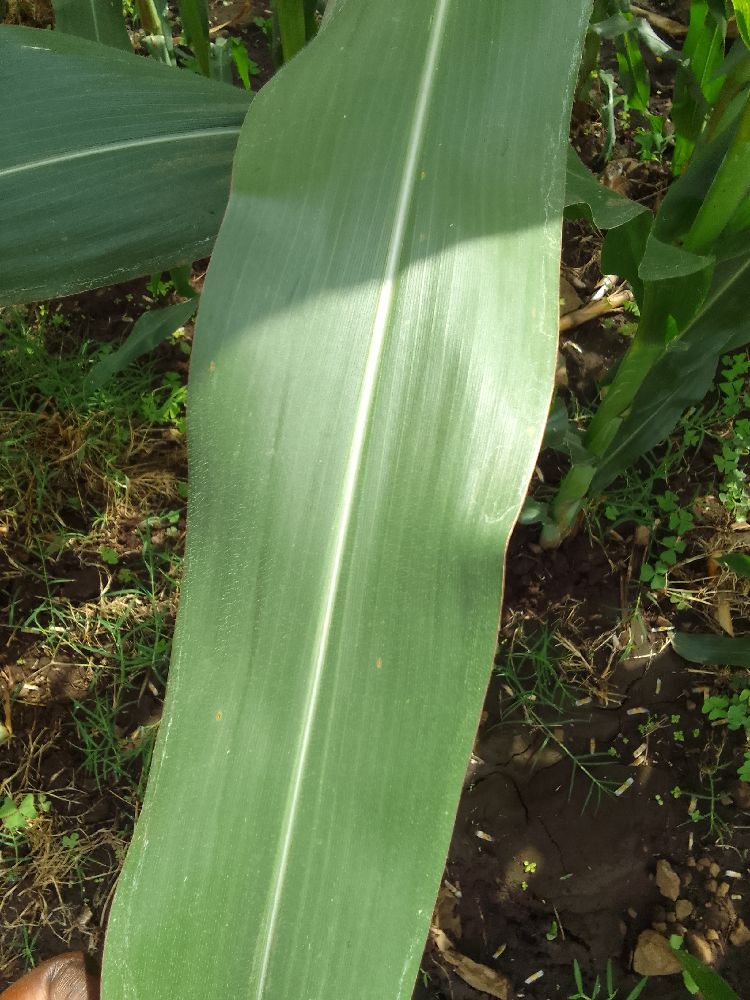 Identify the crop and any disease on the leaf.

maize, healthy
